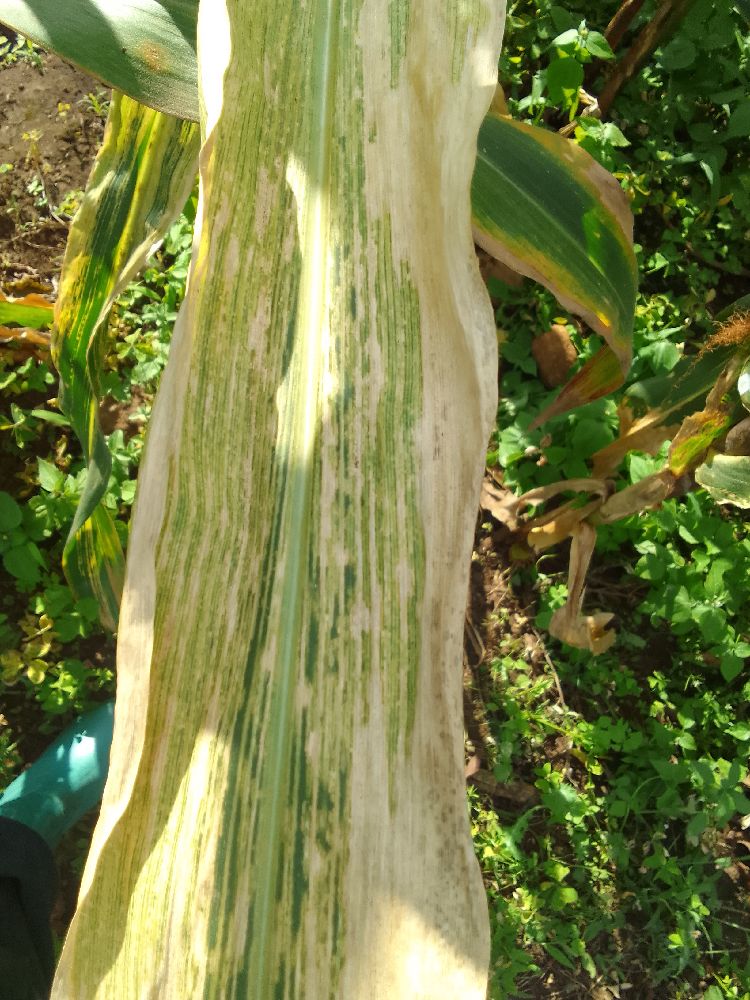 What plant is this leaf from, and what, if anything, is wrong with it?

maize, maize lethal necrosis
